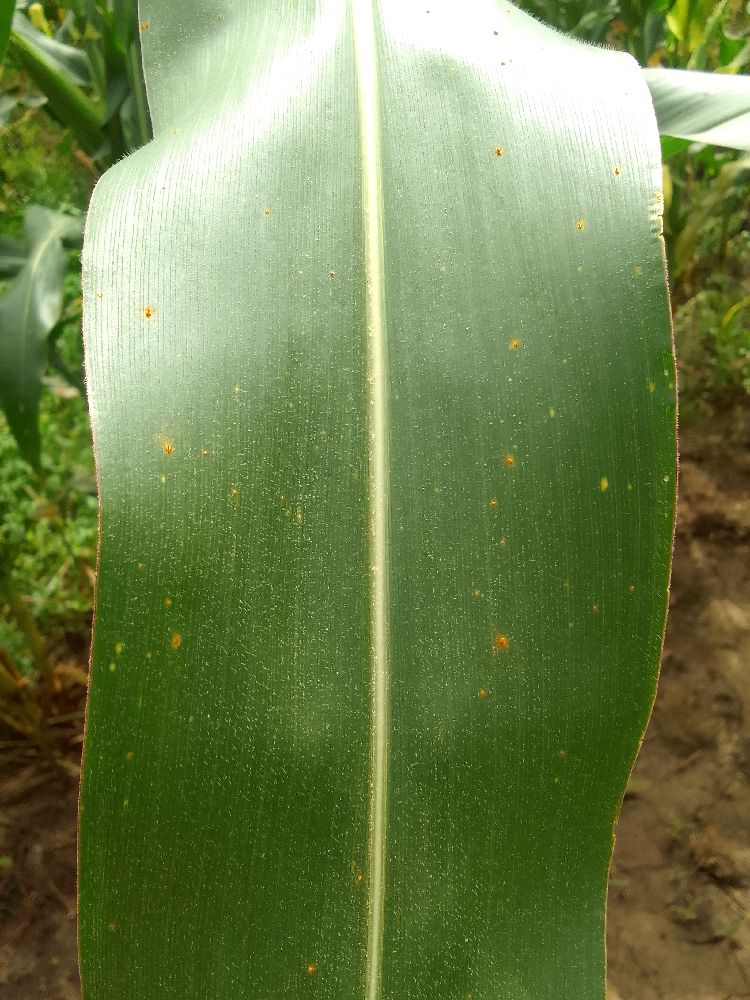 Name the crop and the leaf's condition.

maize, healthy
